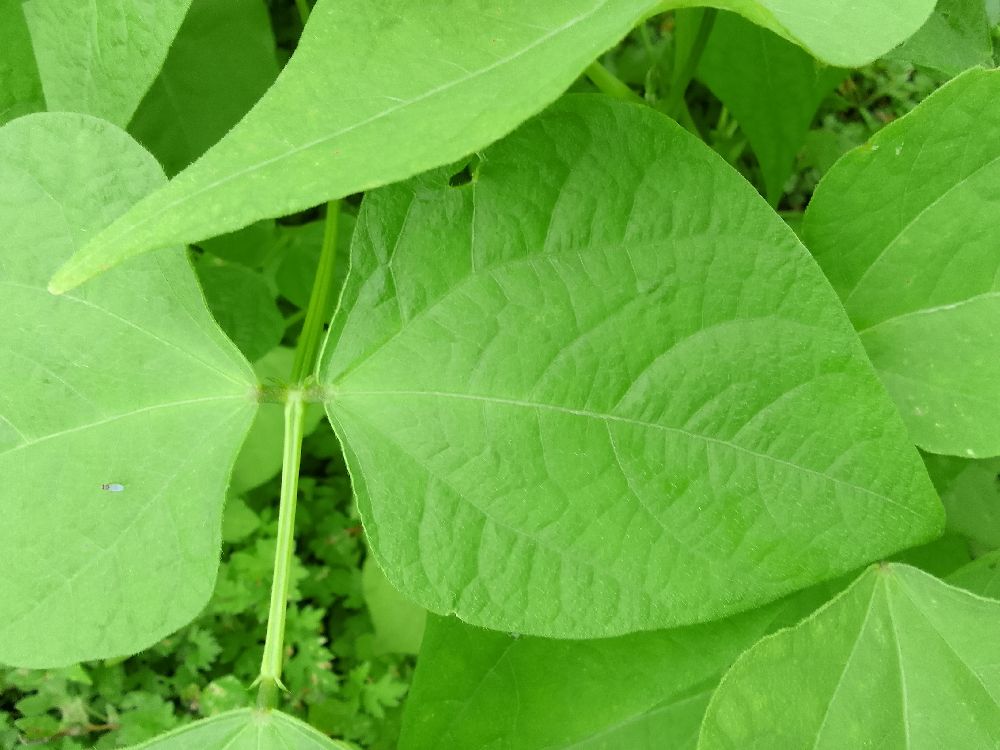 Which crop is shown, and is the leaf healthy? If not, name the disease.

common bean, healthy
